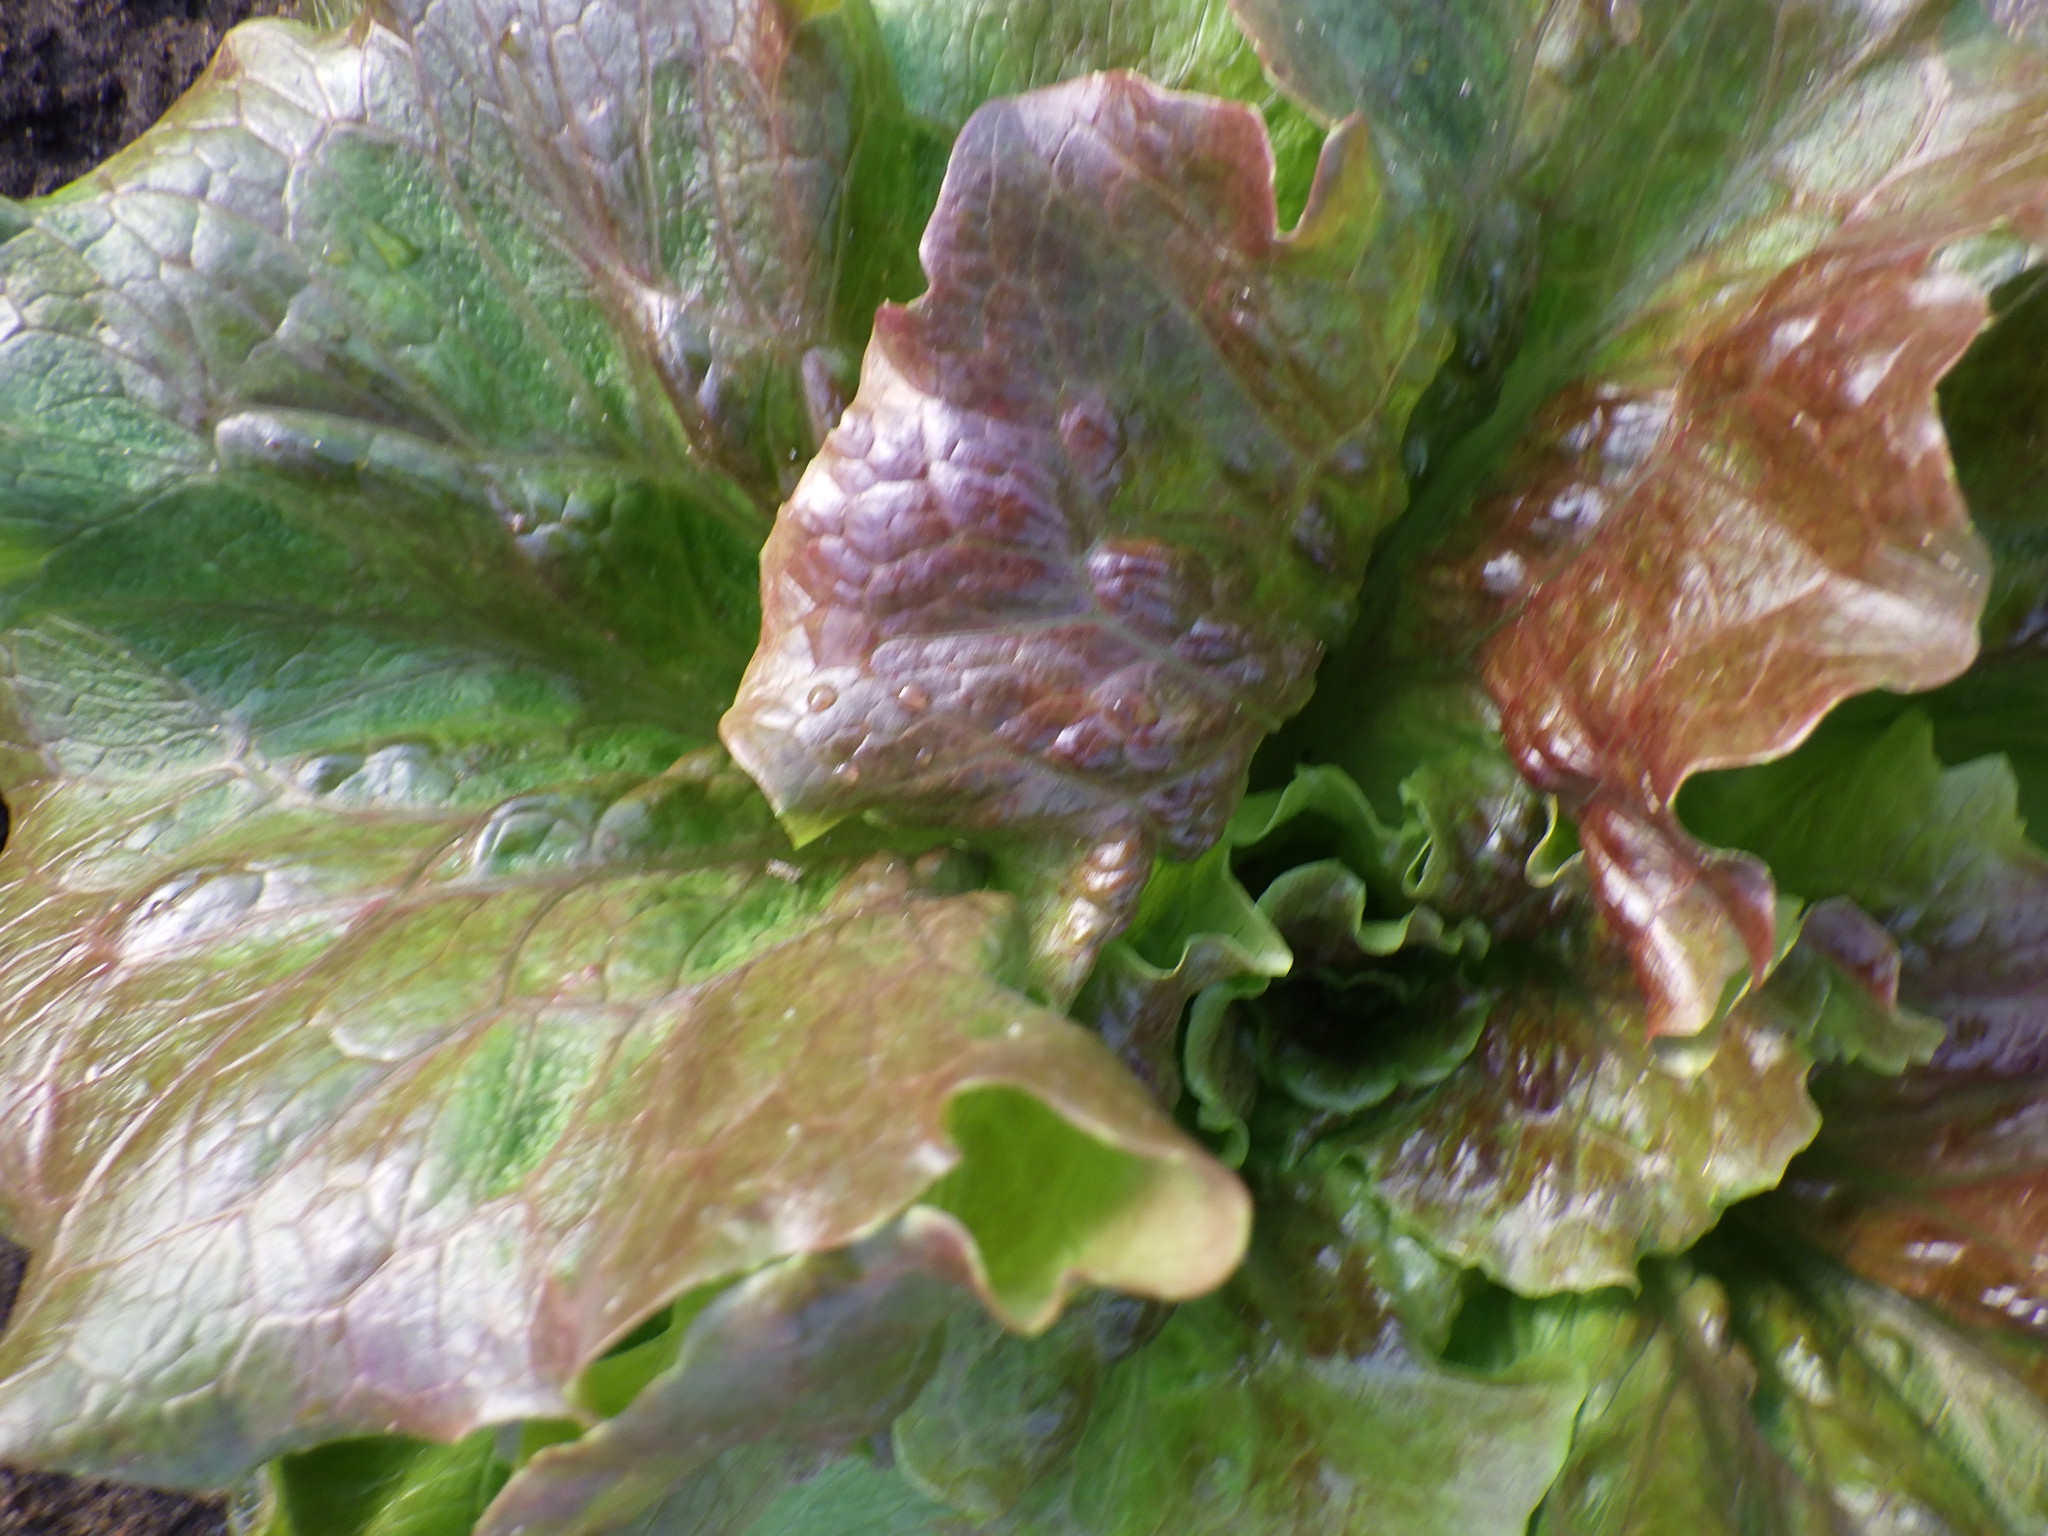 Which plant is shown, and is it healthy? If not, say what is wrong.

lettuce, healthy
